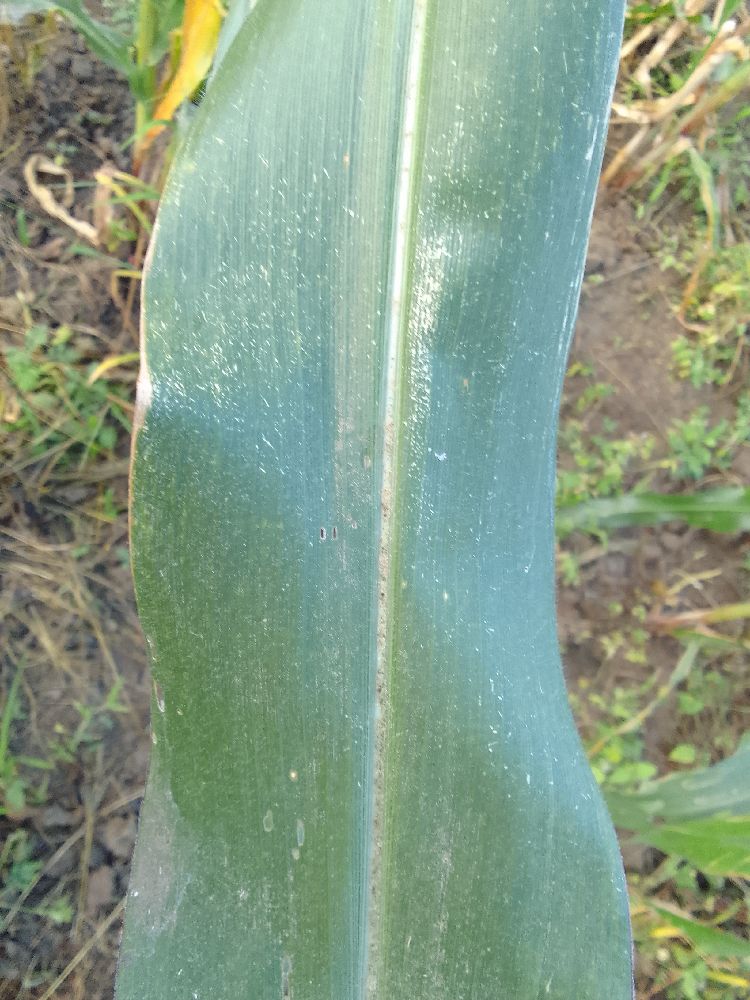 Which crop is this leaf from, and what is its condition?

maize, healthy
